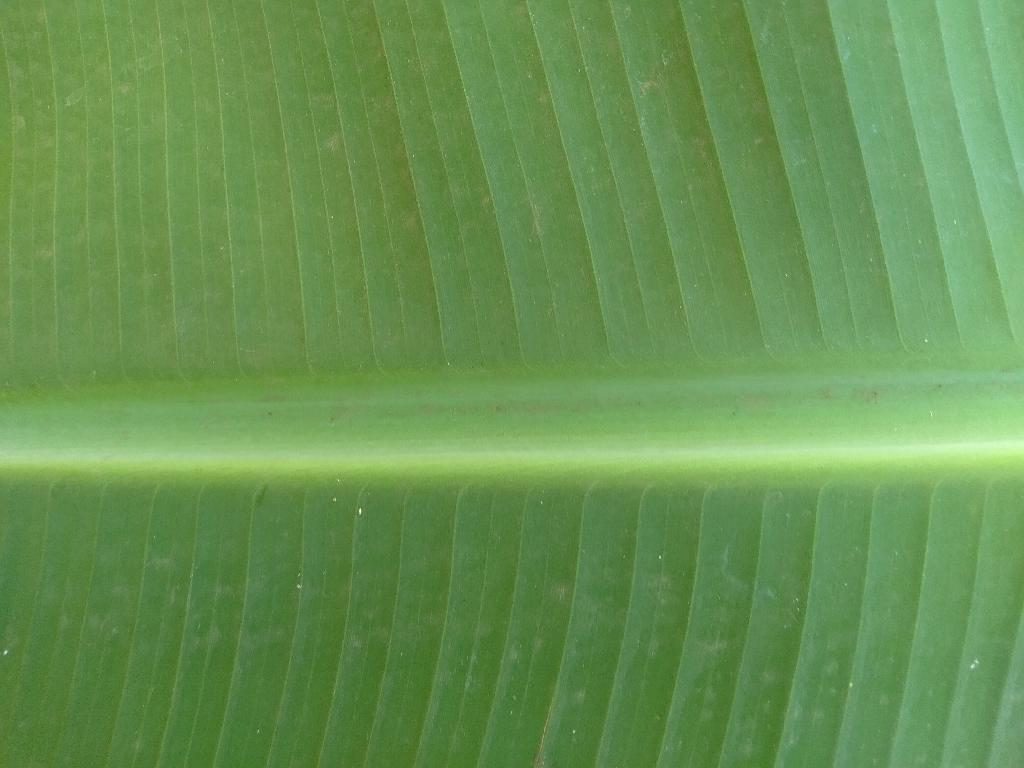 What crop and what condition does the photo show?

banana, healthy
